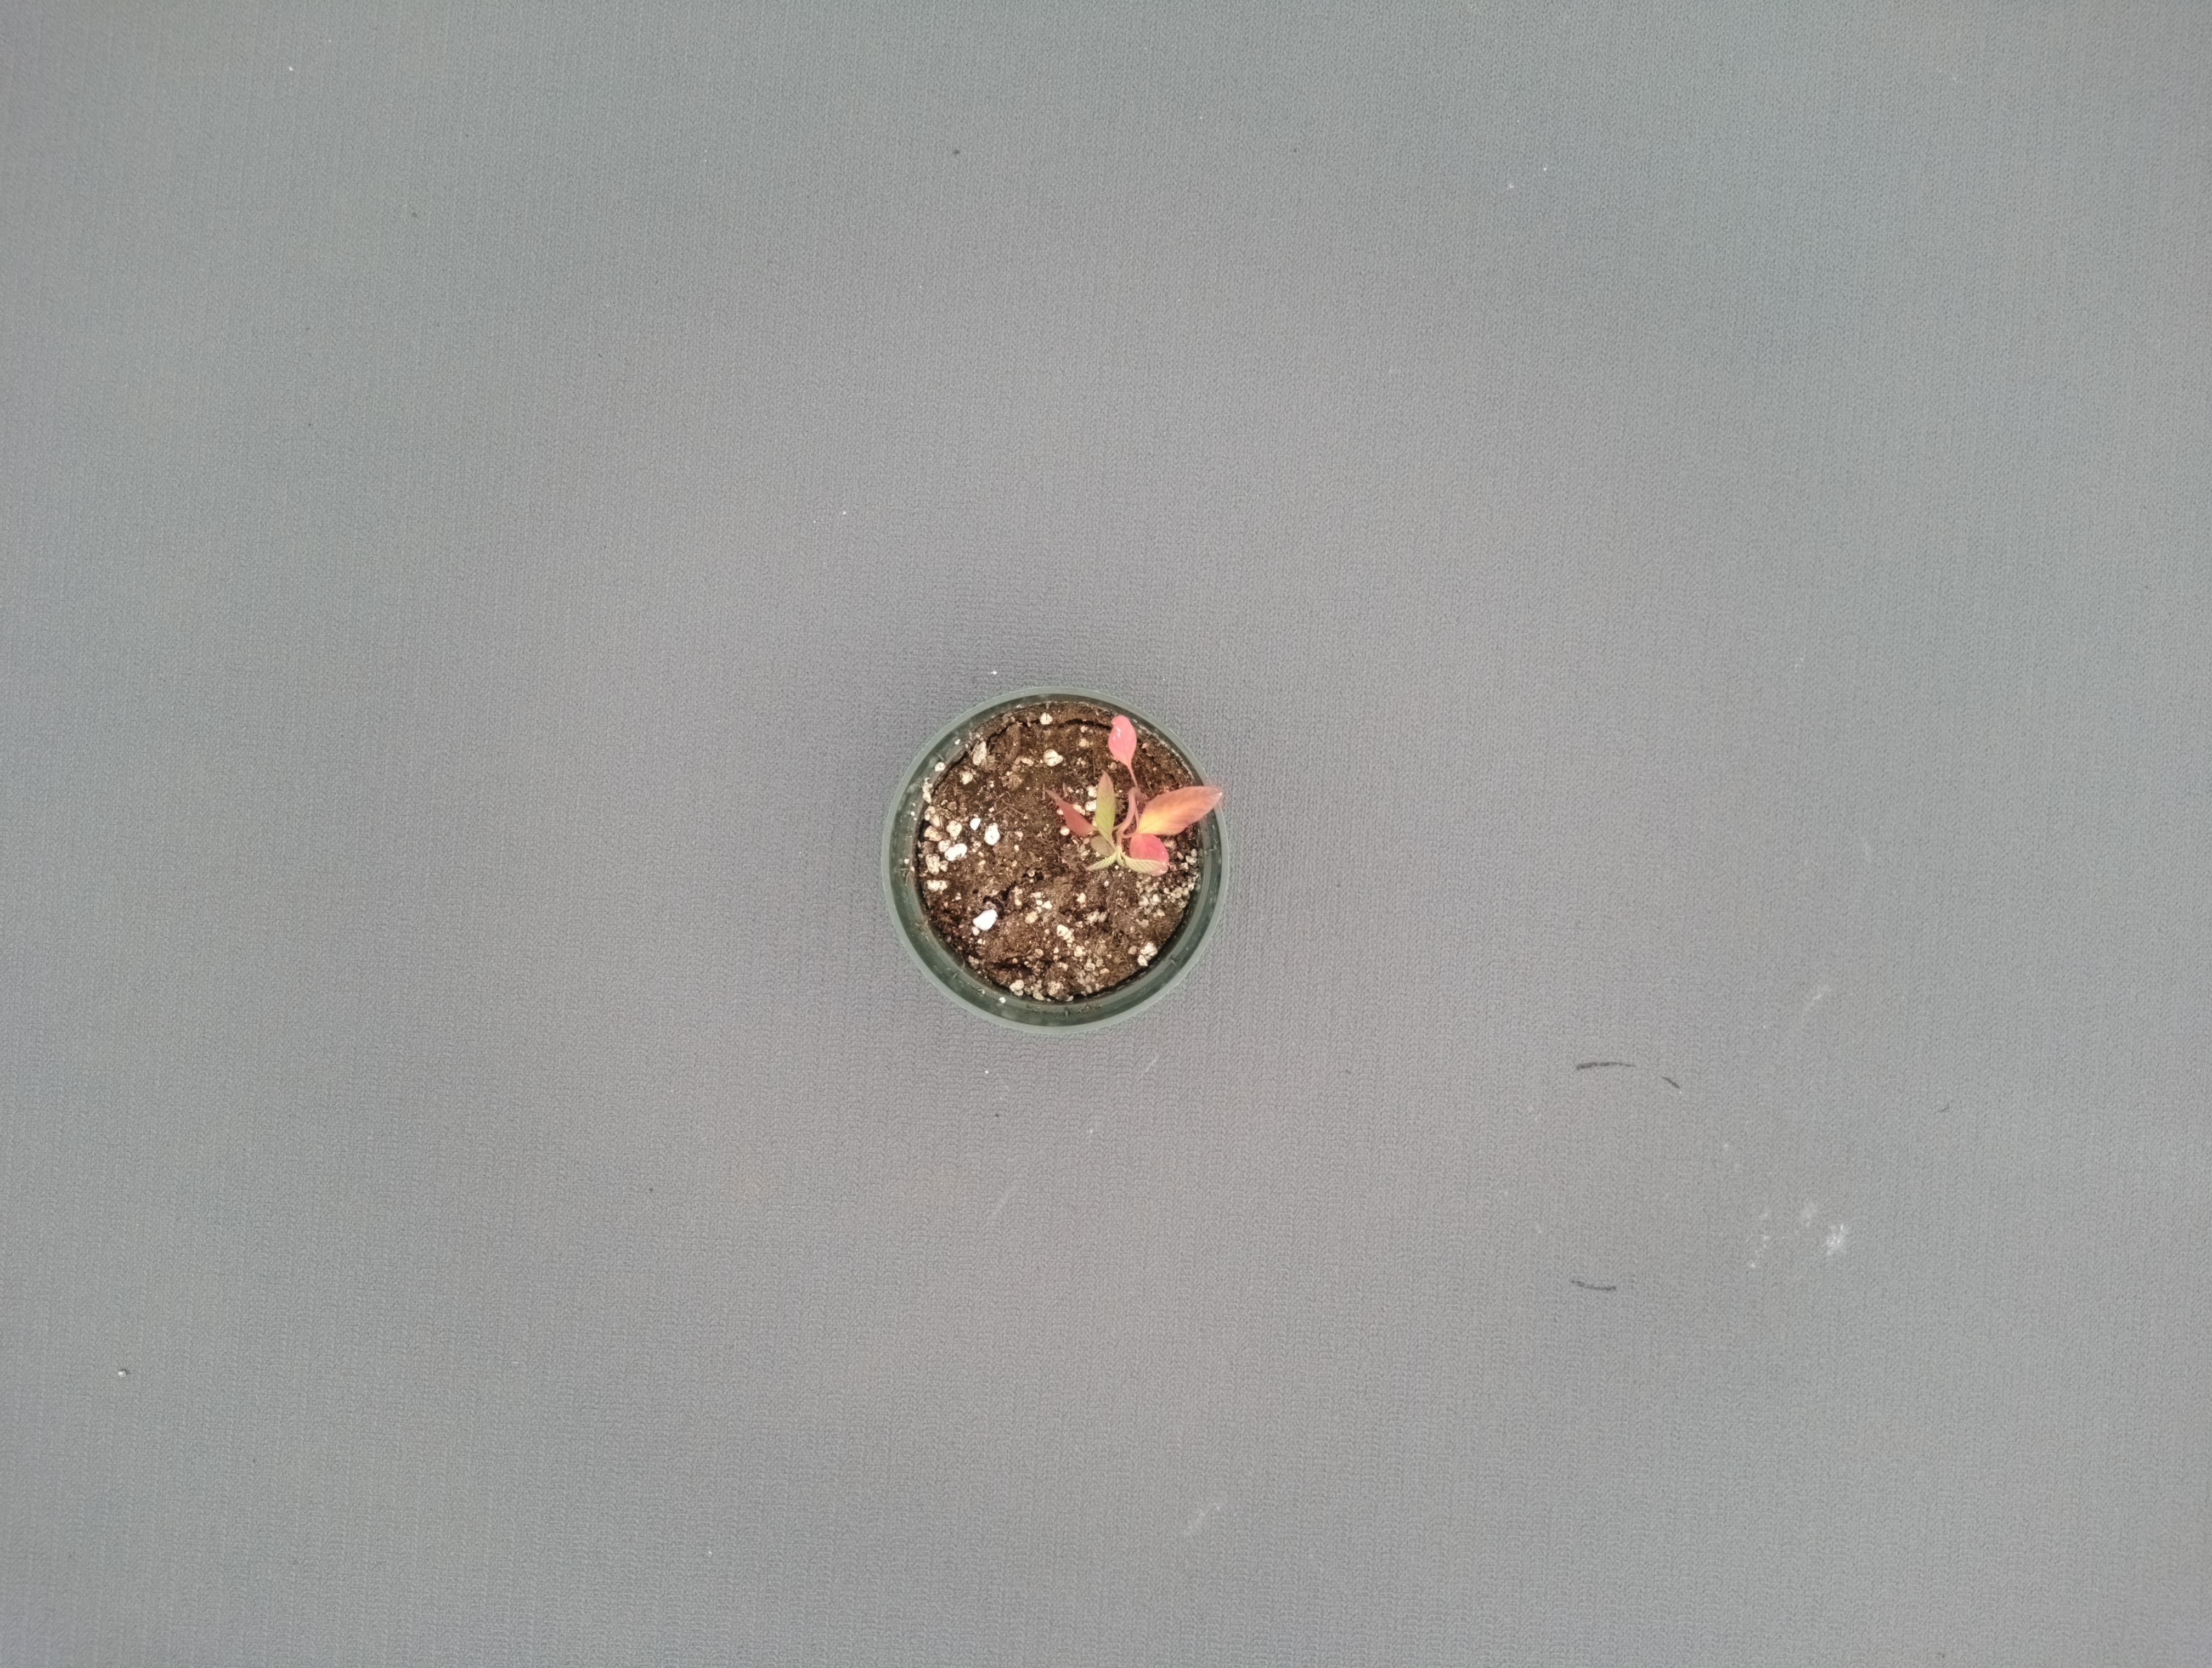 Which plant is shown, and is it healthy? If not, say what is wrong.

waterhemp, epinasty
